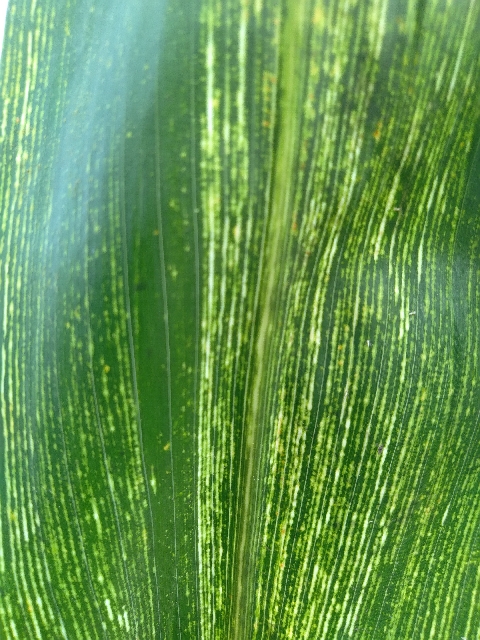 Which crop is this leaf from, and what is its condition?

maize, maize streak virus
